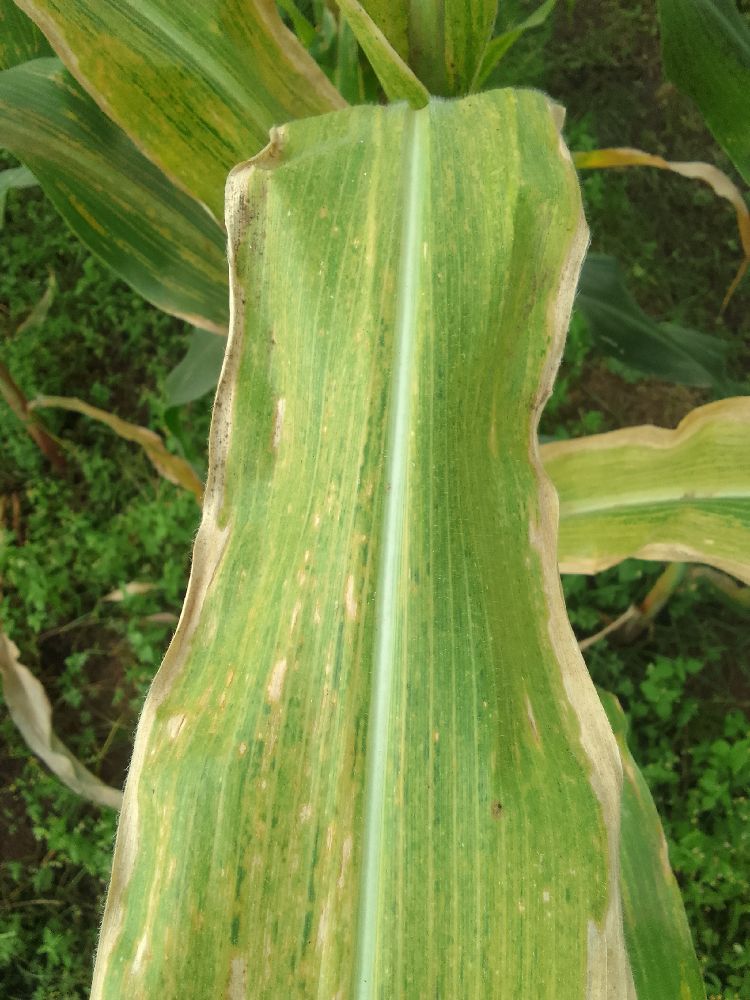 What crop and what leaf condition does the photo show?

maize, maize lethal necrosis
